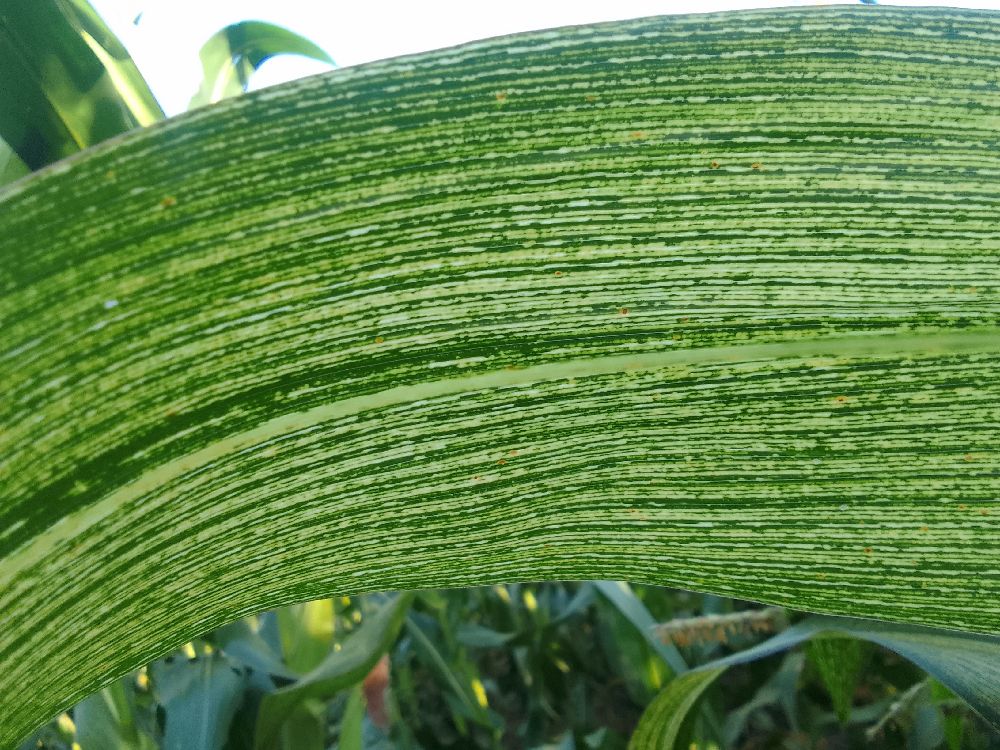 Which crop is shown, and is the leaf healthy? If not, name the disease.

maize, maize streak virus
